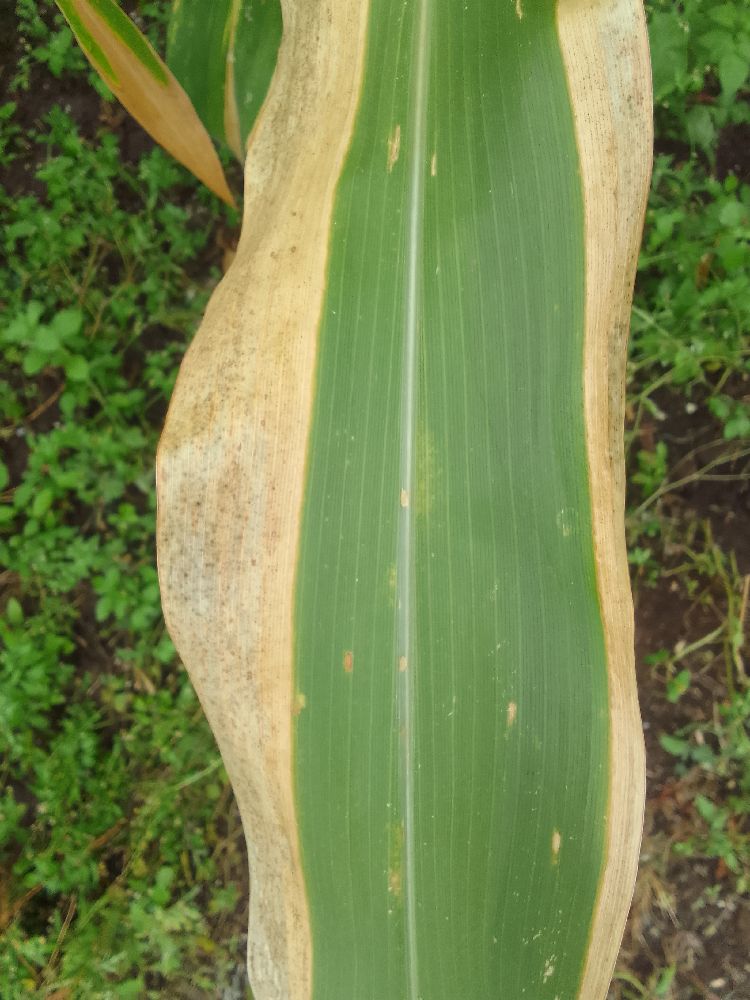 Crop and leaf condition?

maize, maize lethal necrosis
